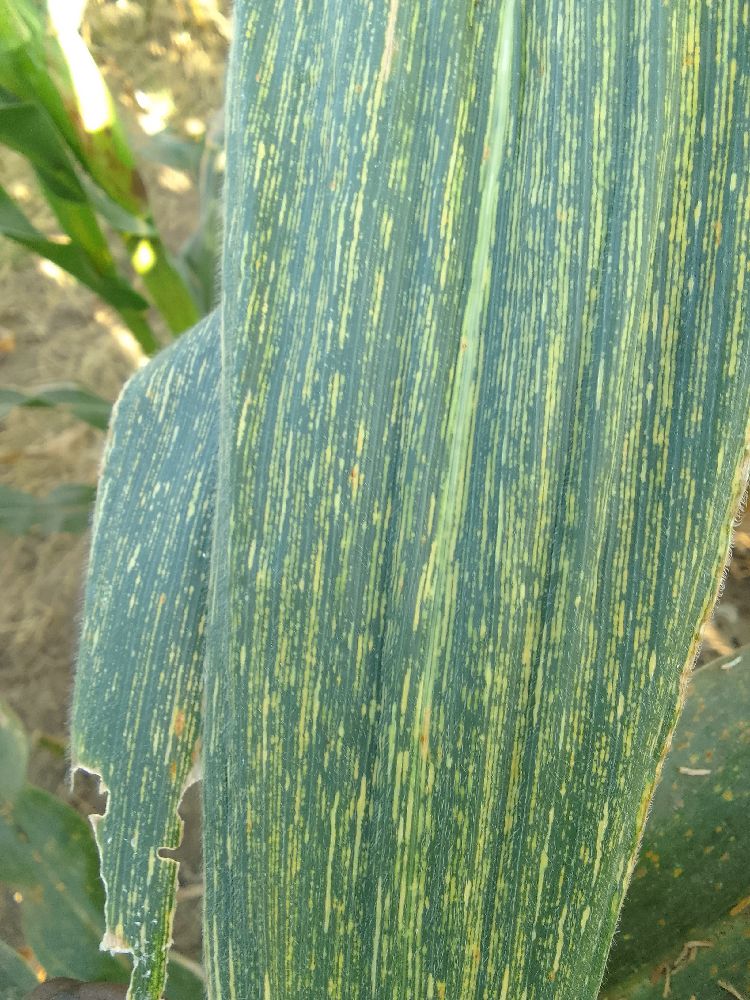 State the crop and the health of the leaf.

maize, maize streak virus
